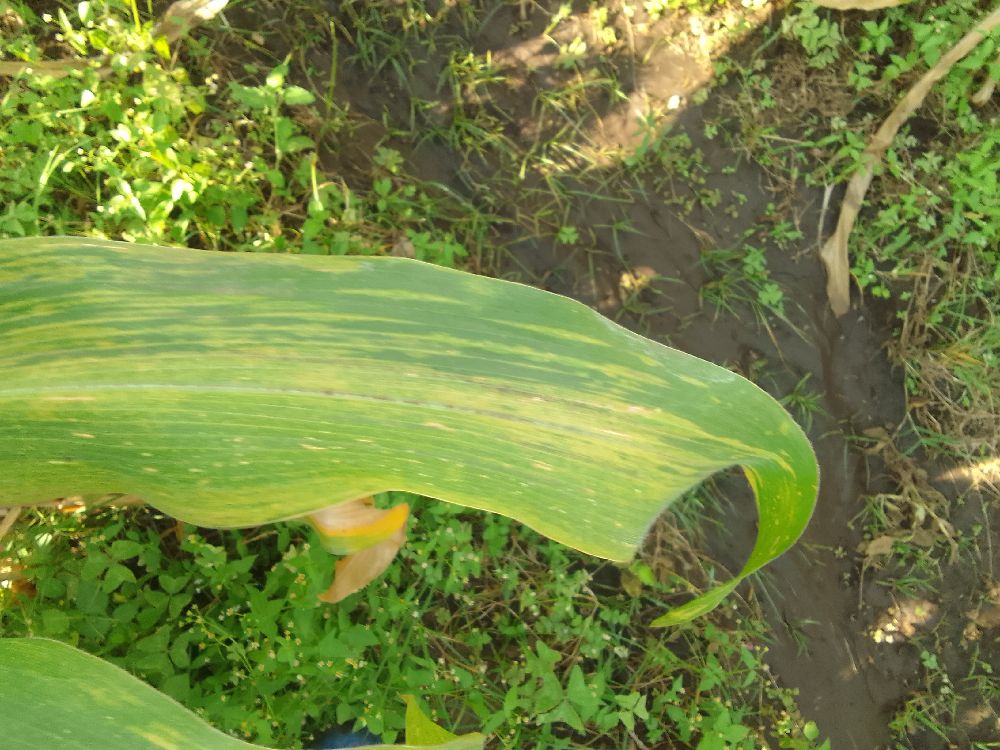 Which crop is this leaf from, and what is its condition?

maize, maize lethal necrosis
